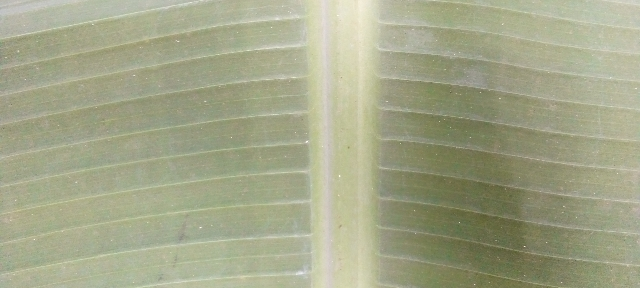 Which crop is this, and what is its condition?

banana, healthy
